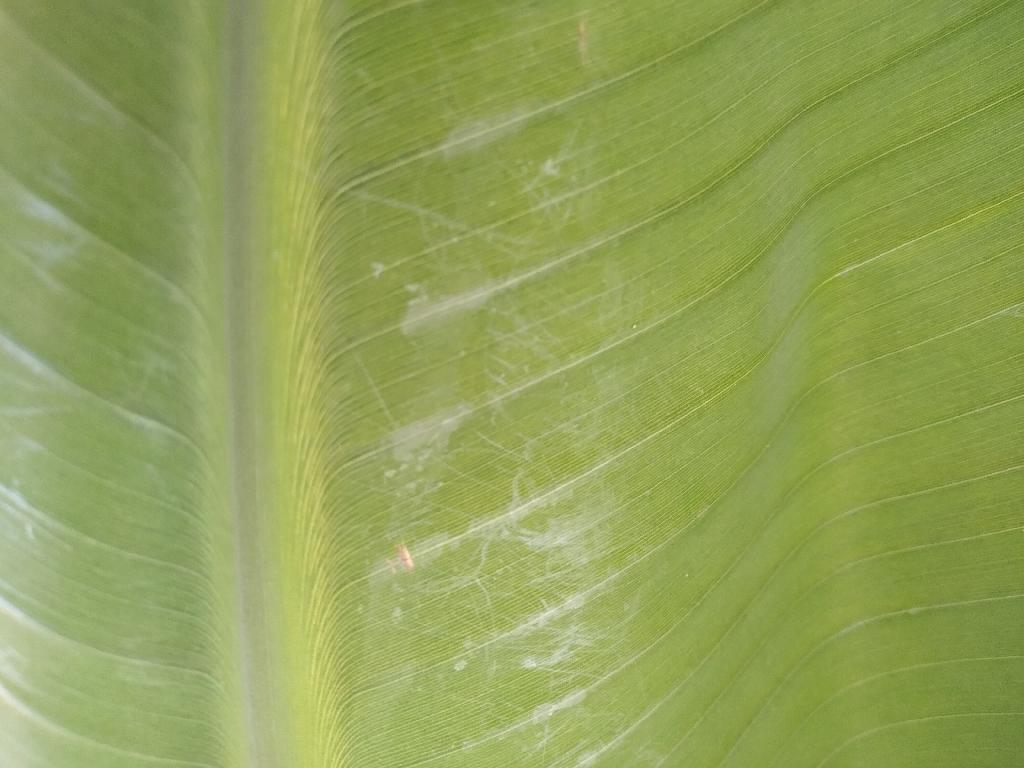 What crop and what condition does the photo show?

banana, healthy
